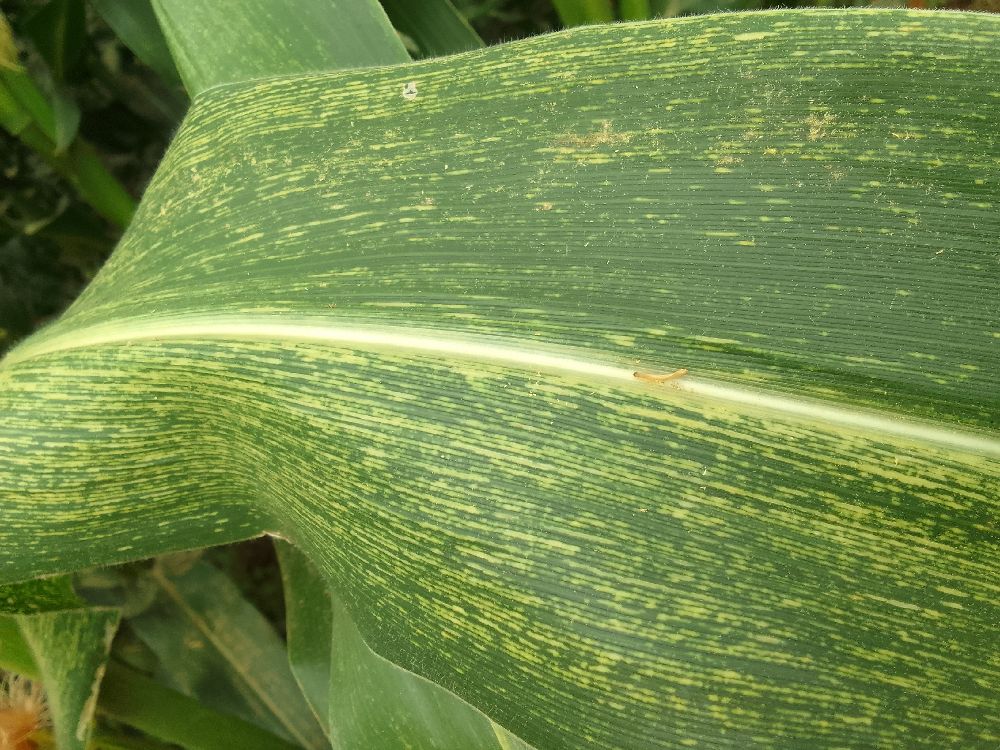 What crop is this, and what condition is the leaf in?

maize, maize streak virus
